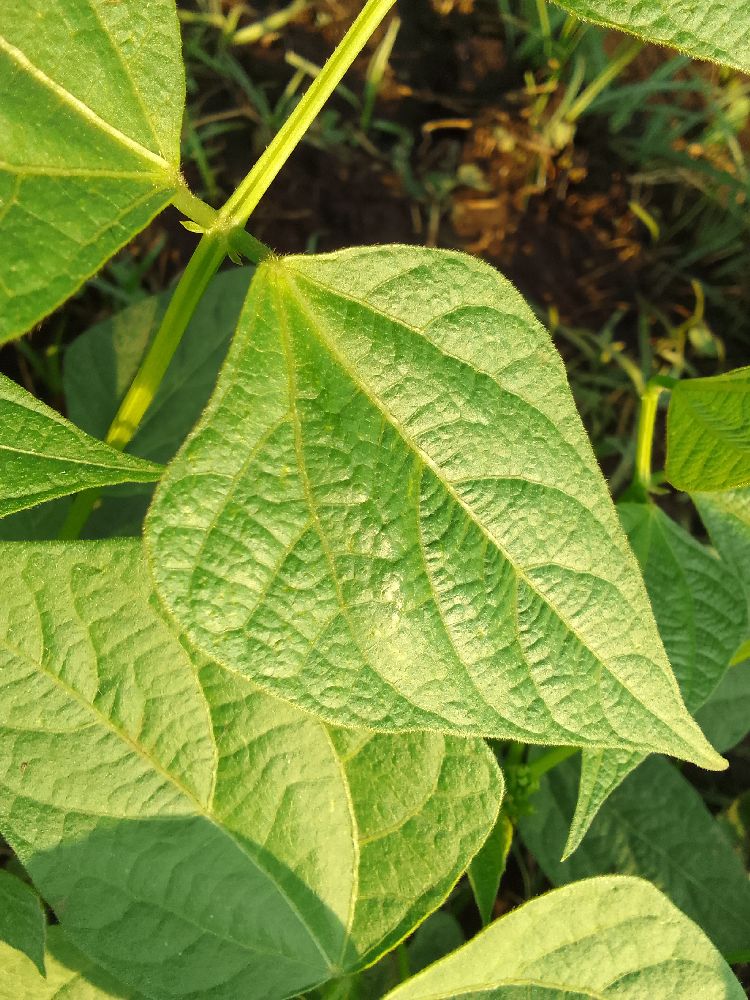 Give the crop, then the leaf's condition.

common bean, healthy
